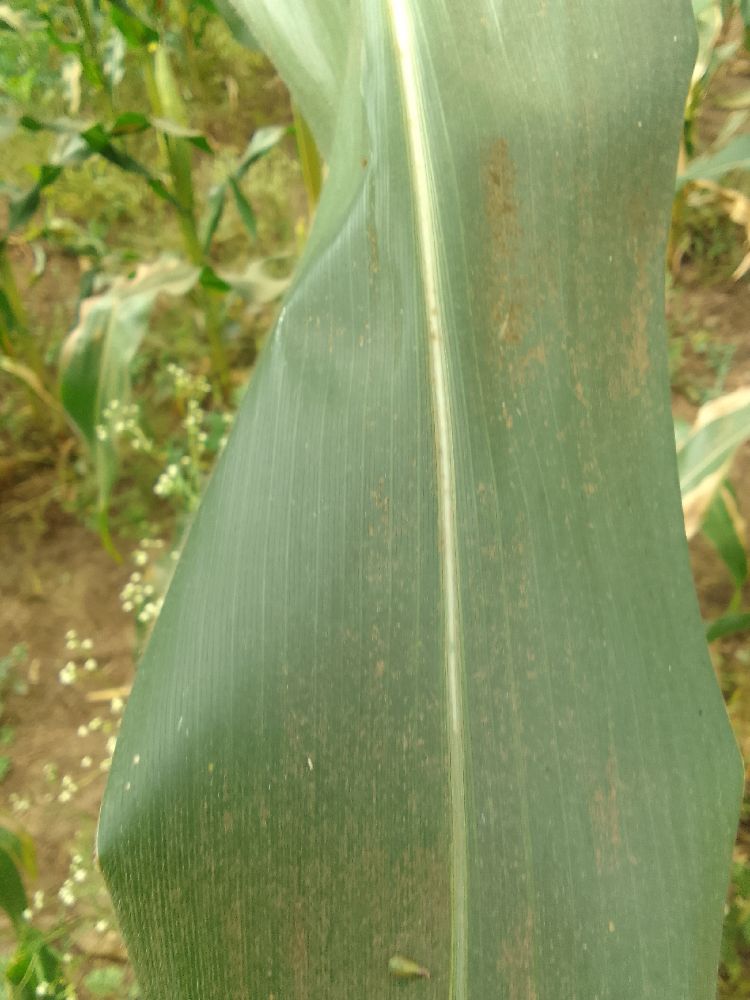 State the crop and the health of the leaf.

maize, healthy
